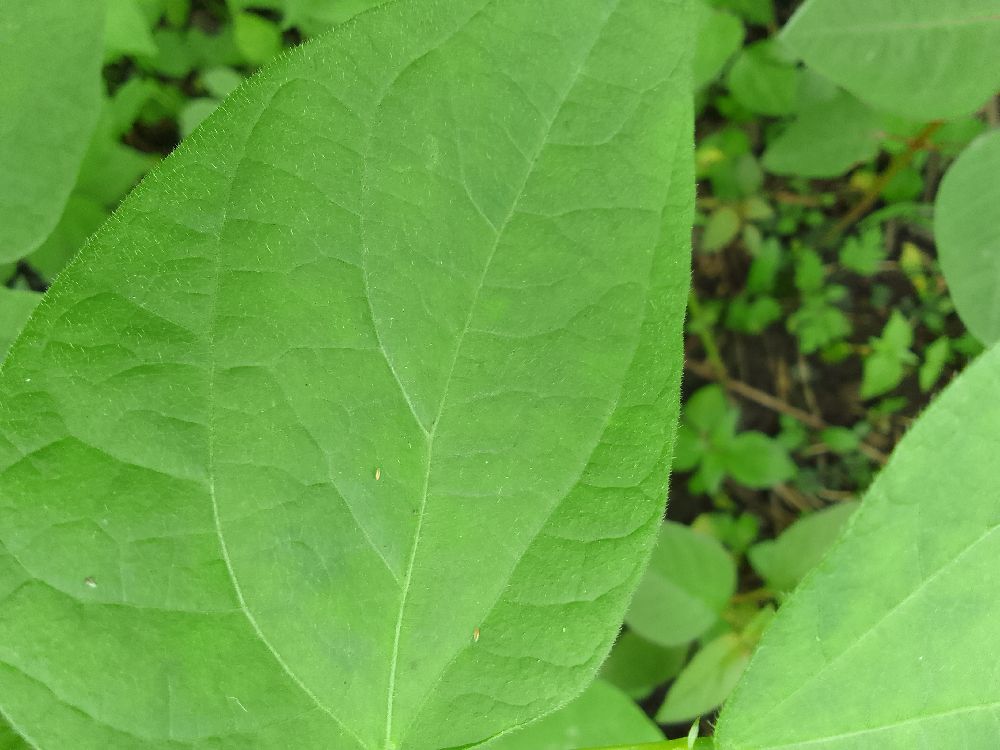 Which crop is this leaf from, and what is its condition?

common bean, healthy
